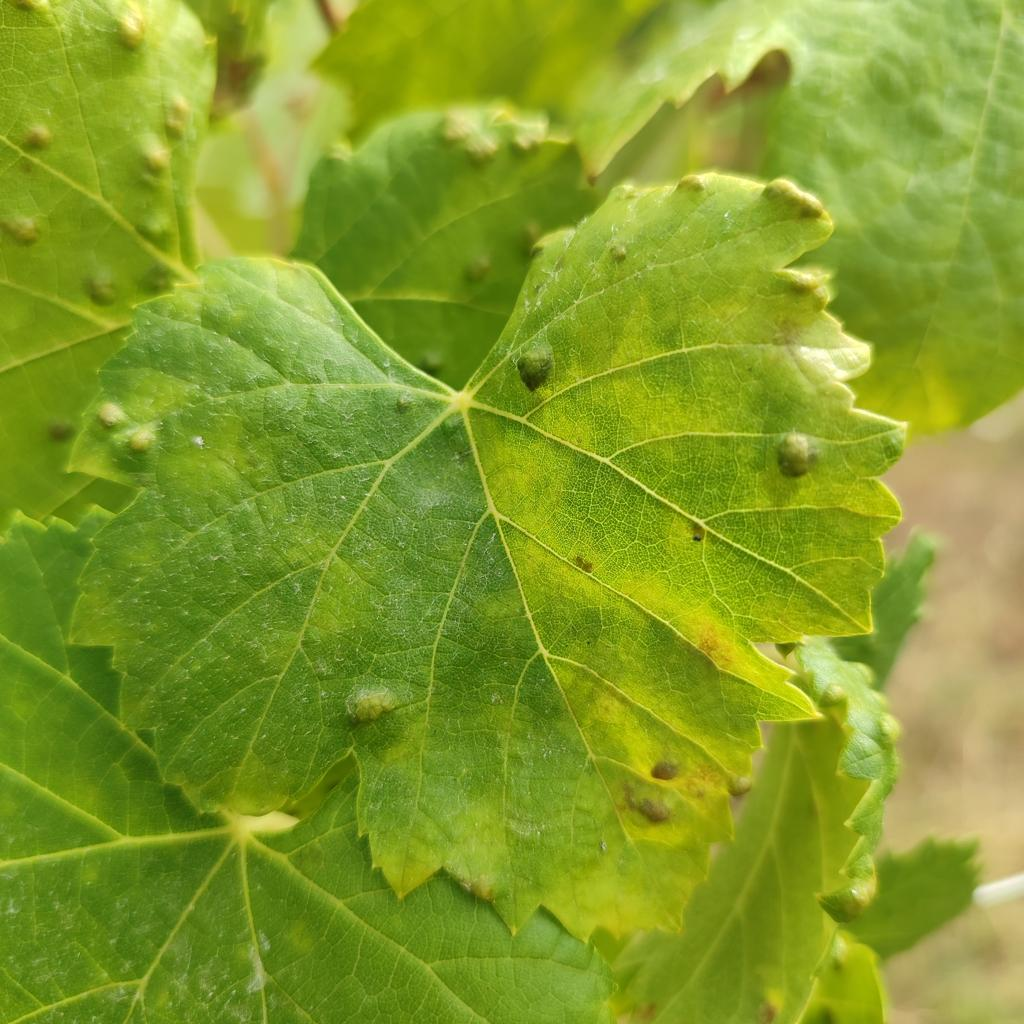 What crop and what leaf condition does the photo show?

grapevine, erineum mite
